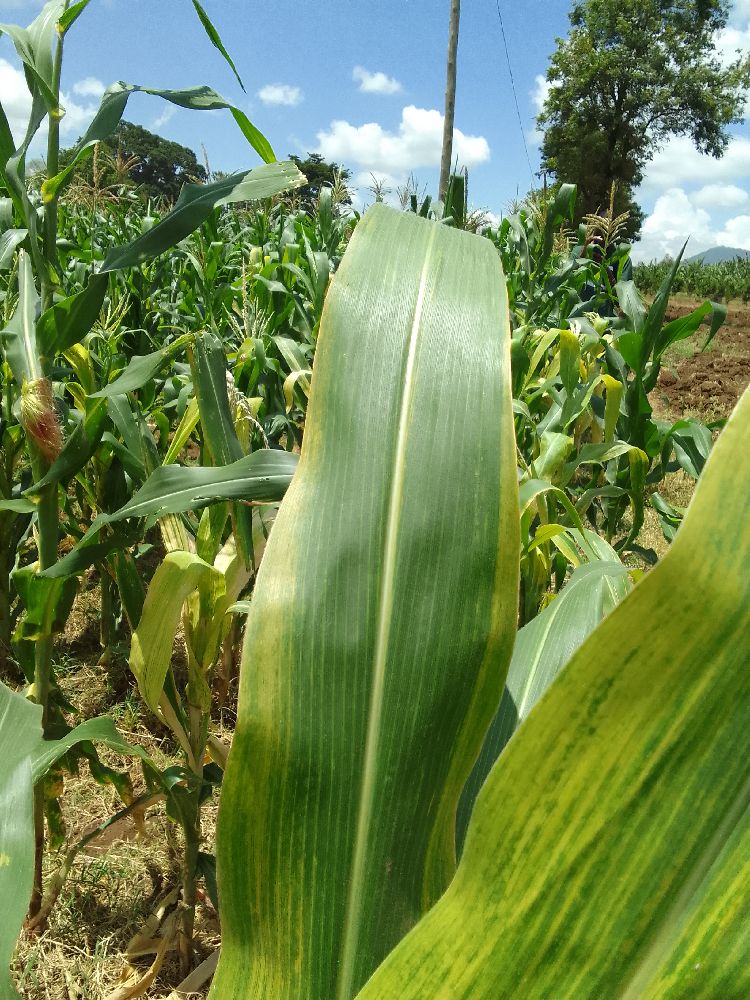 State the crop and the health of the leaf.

maize, maize lethal necrosis
